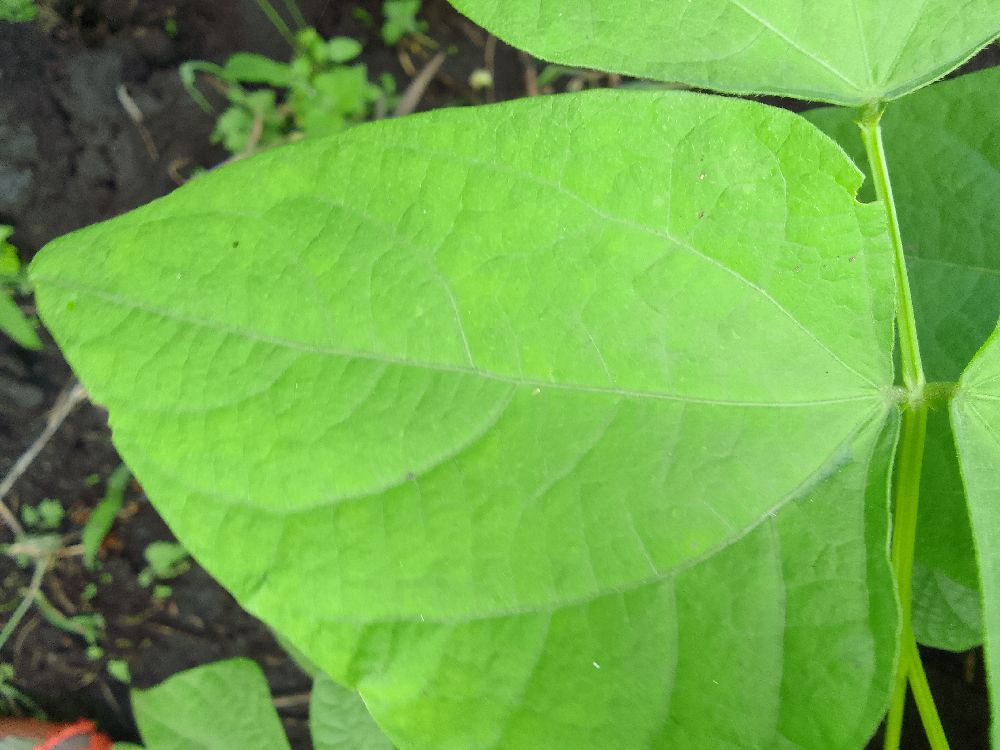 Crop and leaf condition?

common bean, healthy
